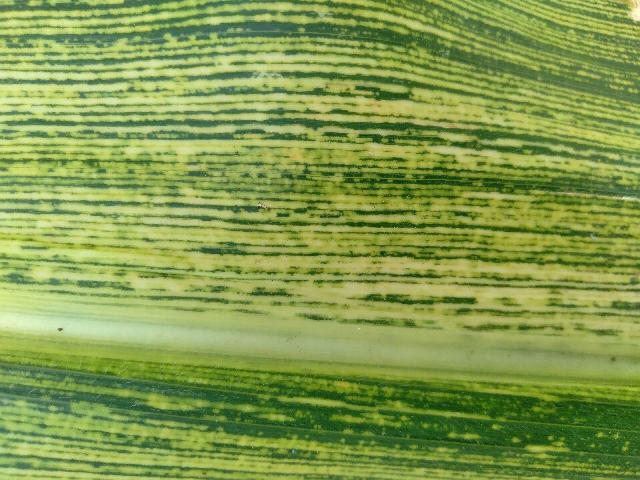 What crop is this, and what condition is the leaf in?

maize, maize streak virus
